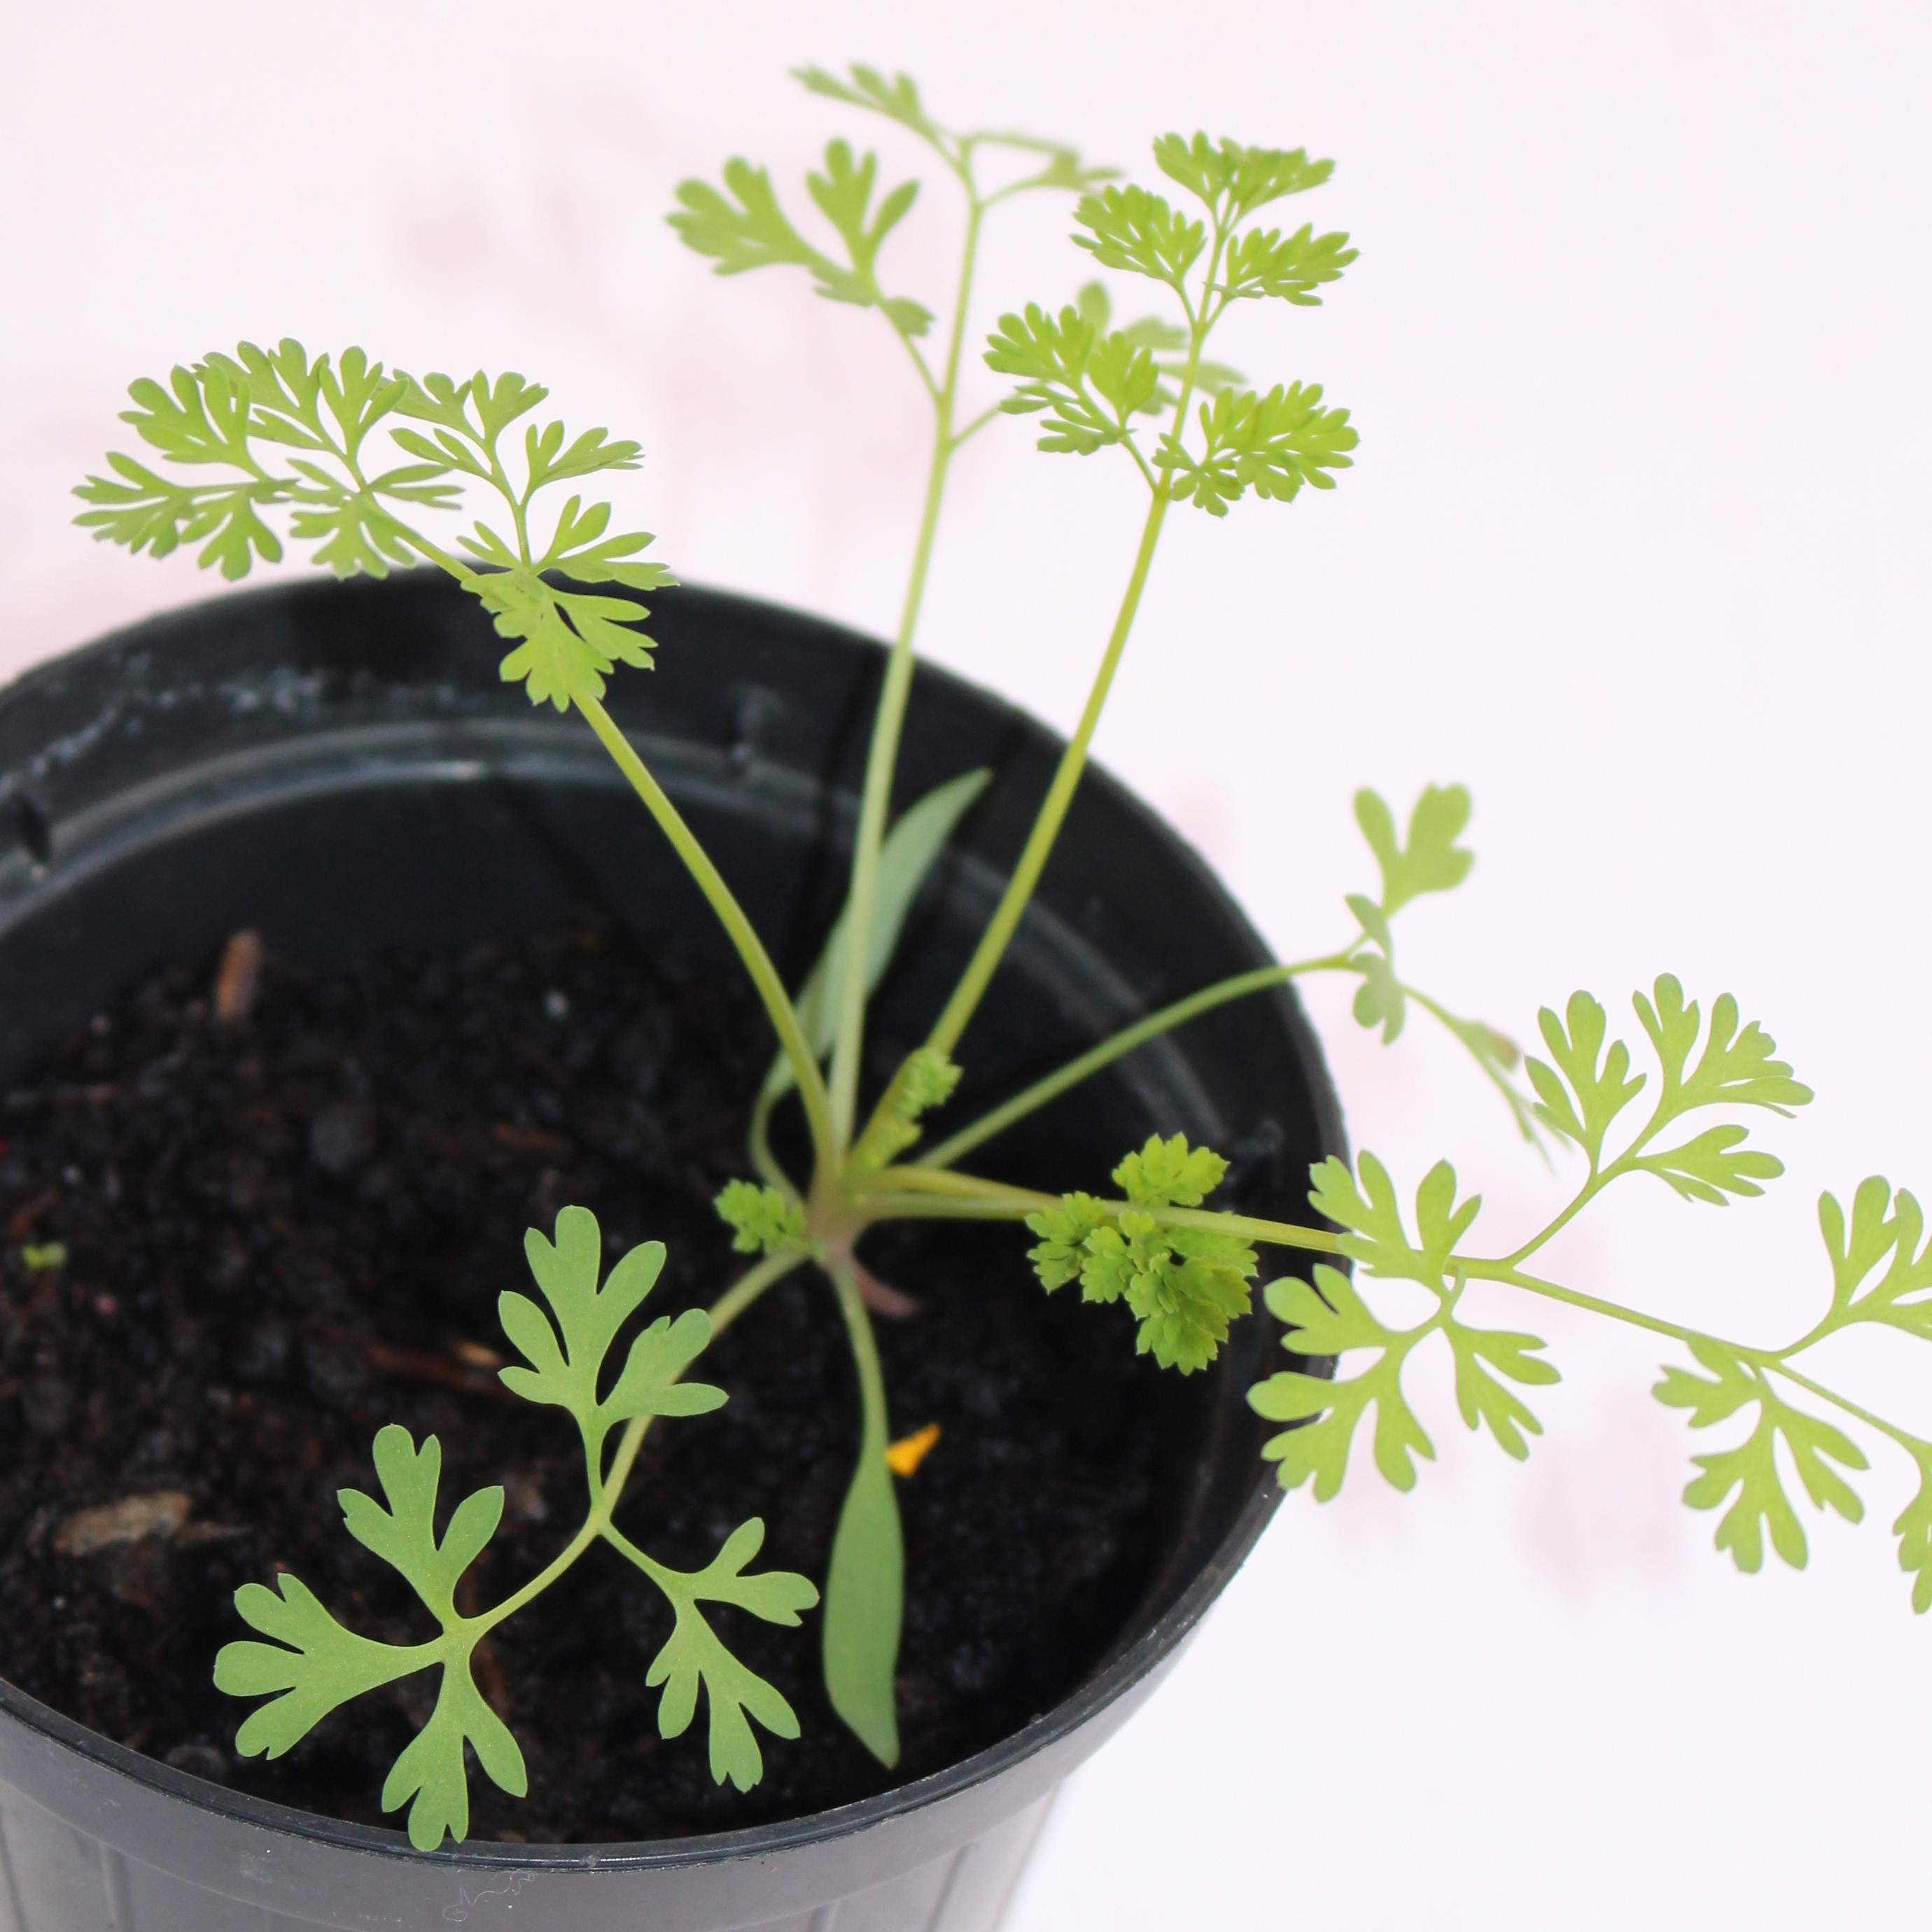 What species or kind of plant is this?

Fumaria officinalis
